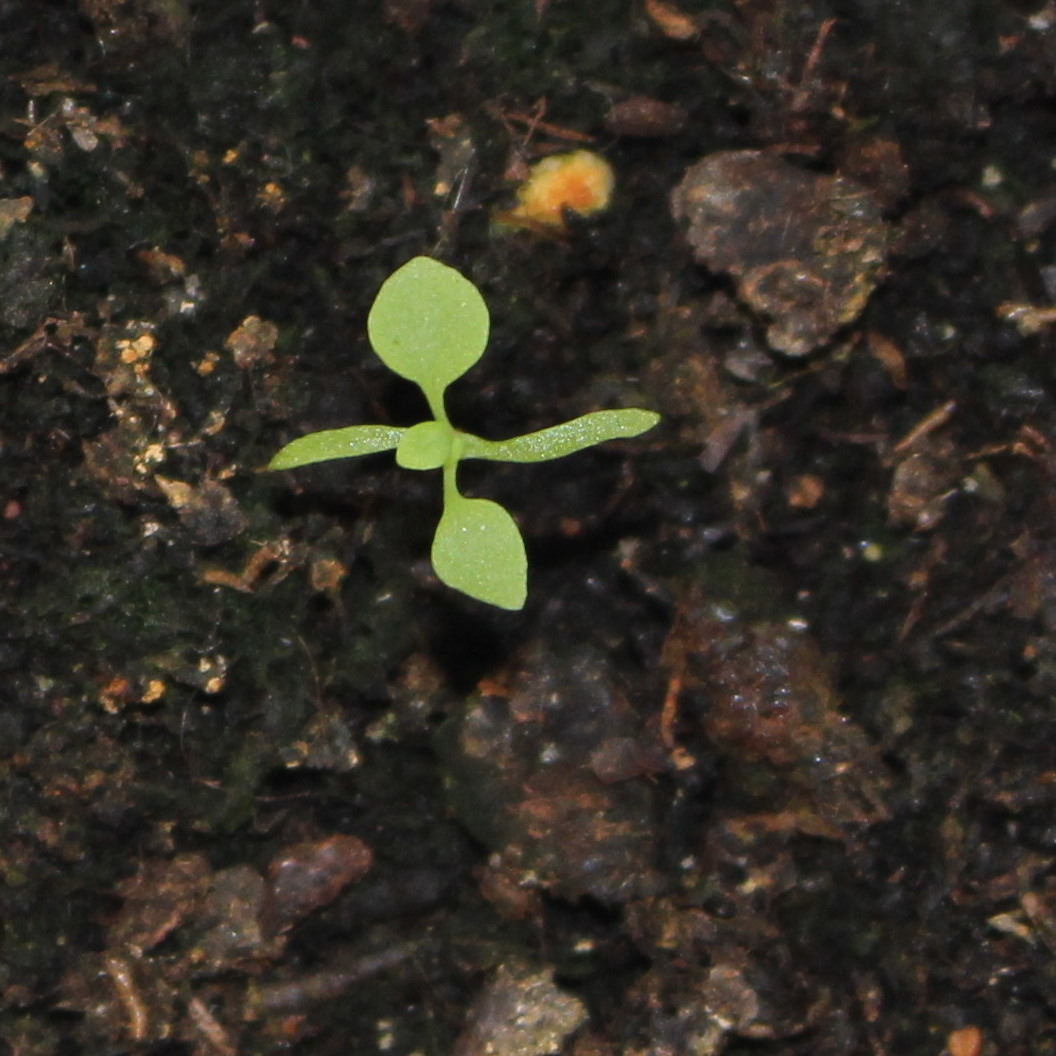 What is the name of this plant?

Papaver rhoeas
